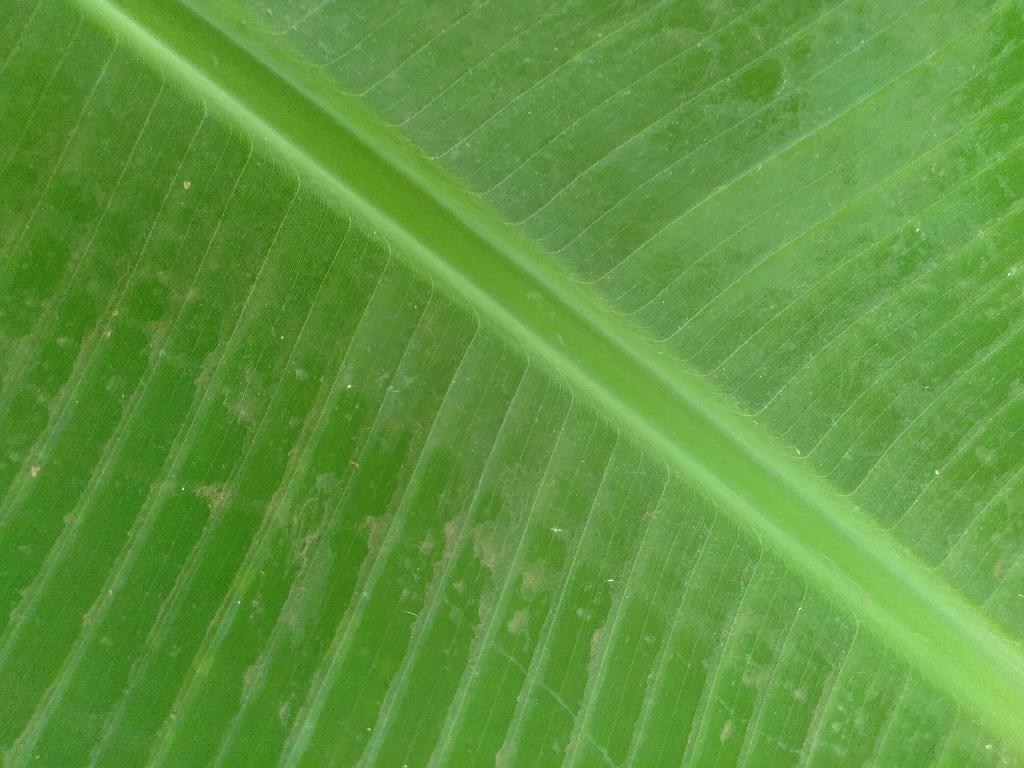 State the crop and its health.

banana, healthy
